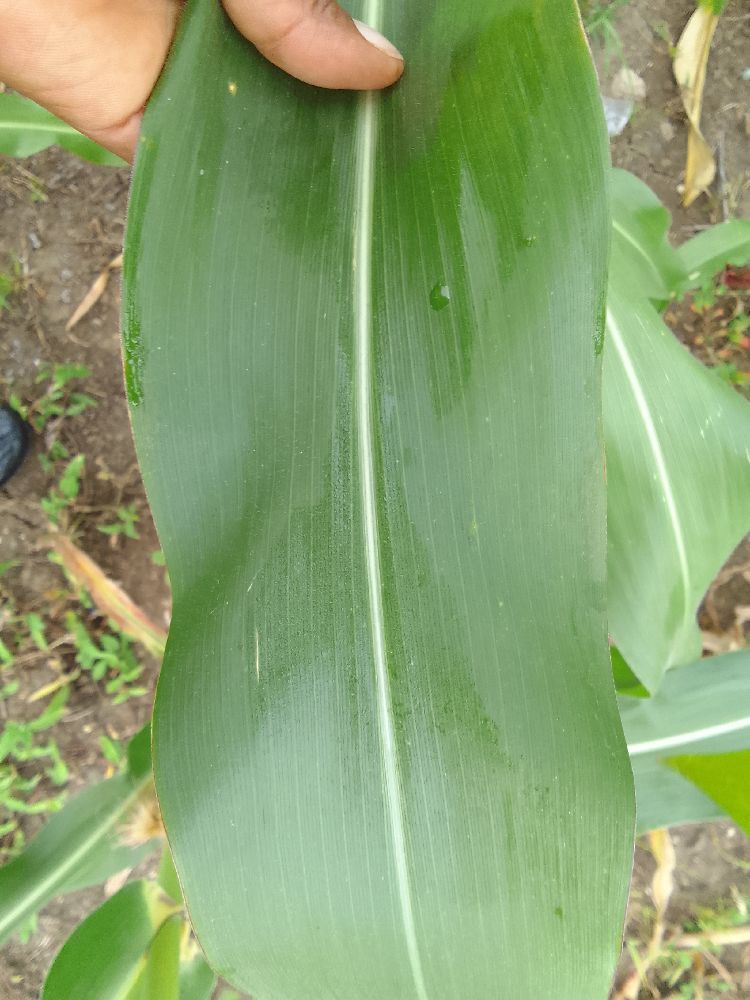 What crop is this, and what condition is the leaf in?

maize, healthy
